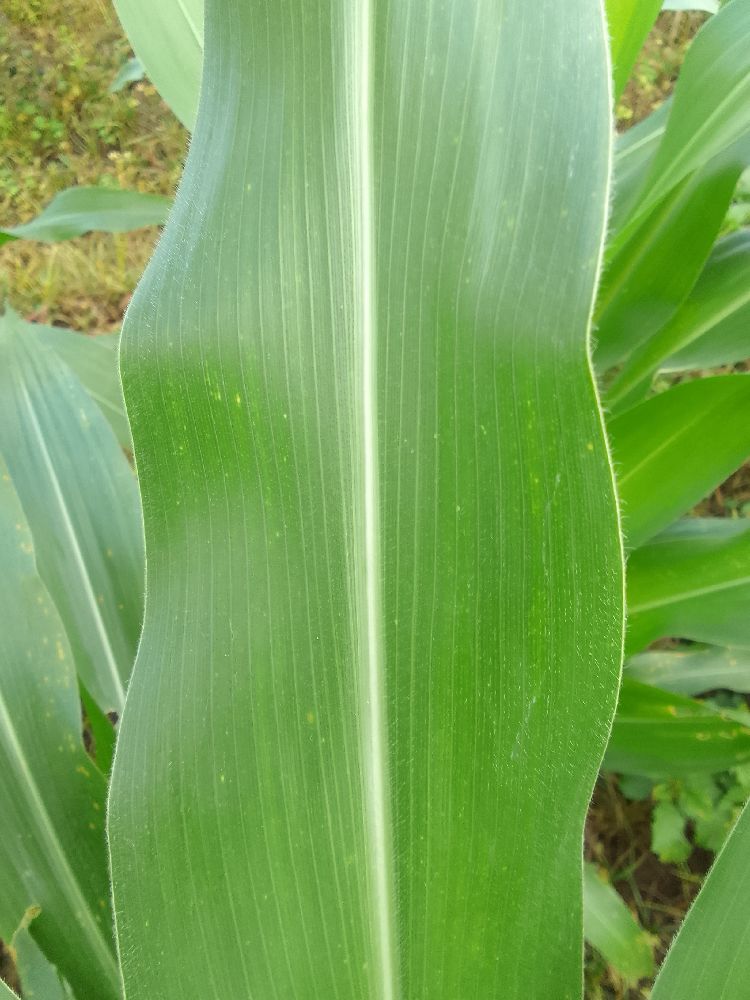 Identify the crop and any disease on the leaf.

maize, healthy
